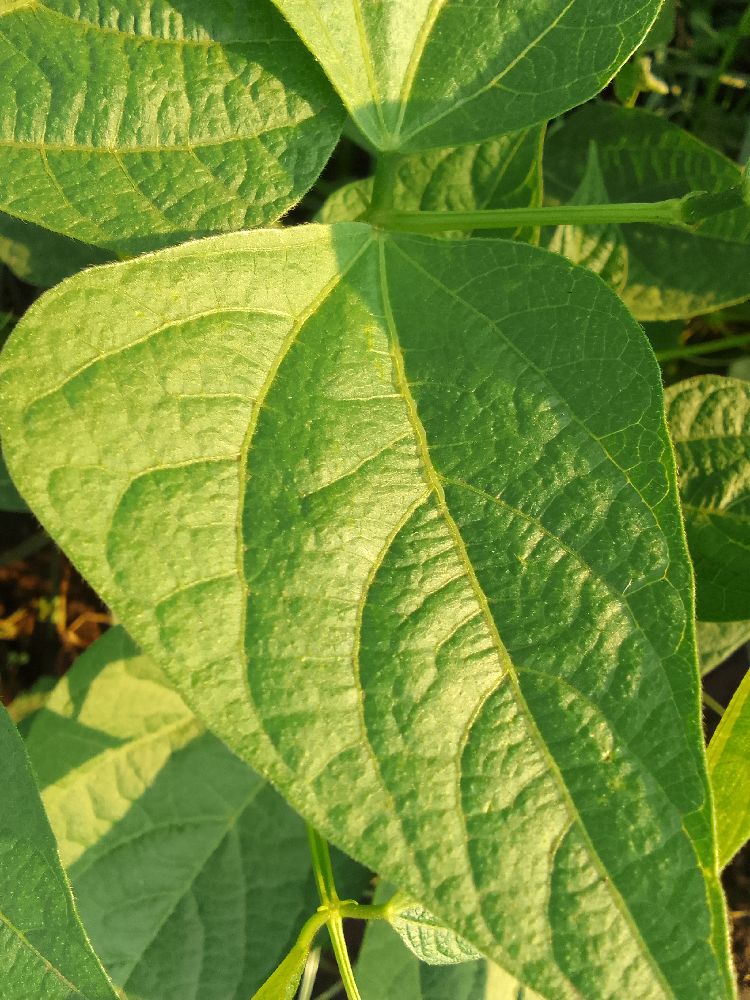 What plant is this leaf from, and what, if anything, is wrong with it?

common bean, healthy
